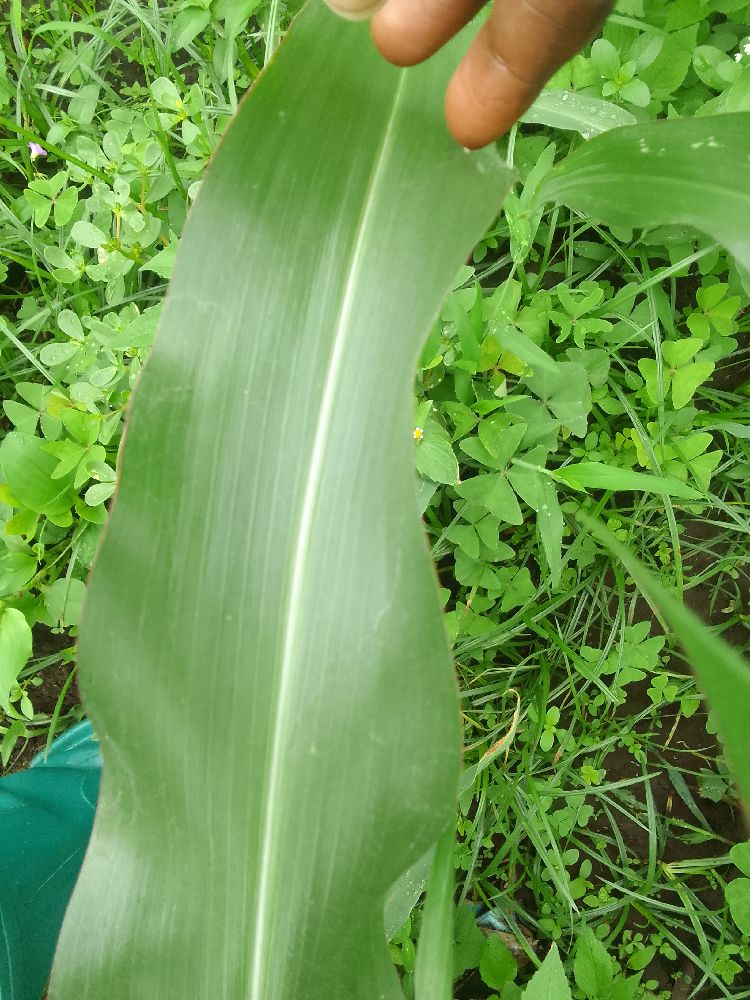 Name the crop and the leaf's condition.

maize, healthy
